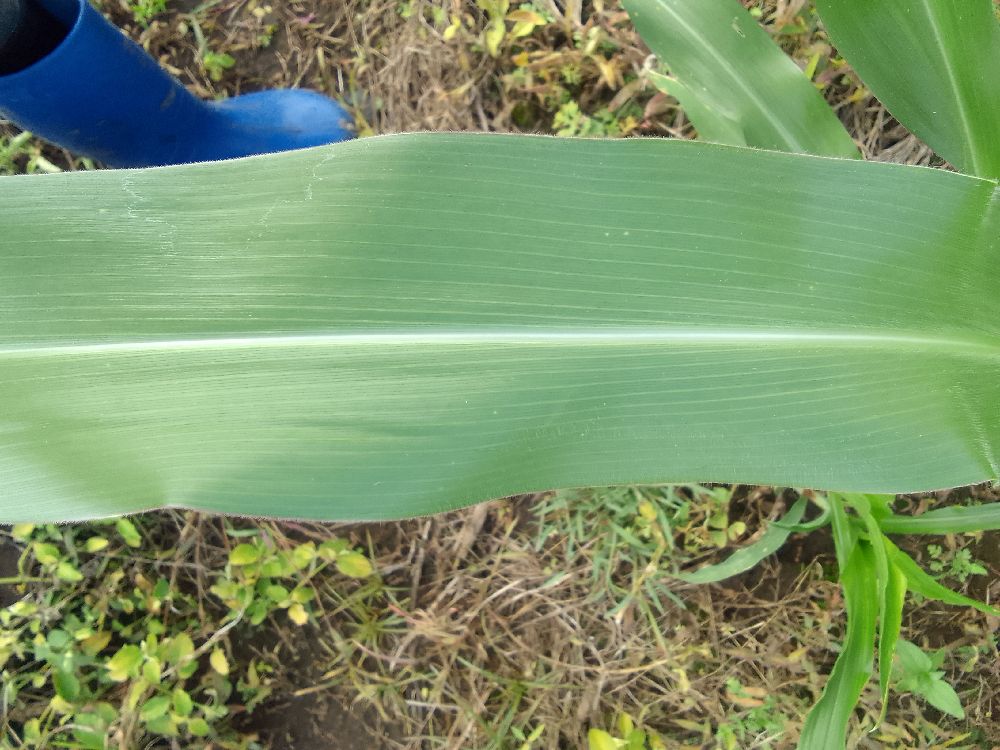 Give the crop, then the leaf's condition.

maize, healthy
